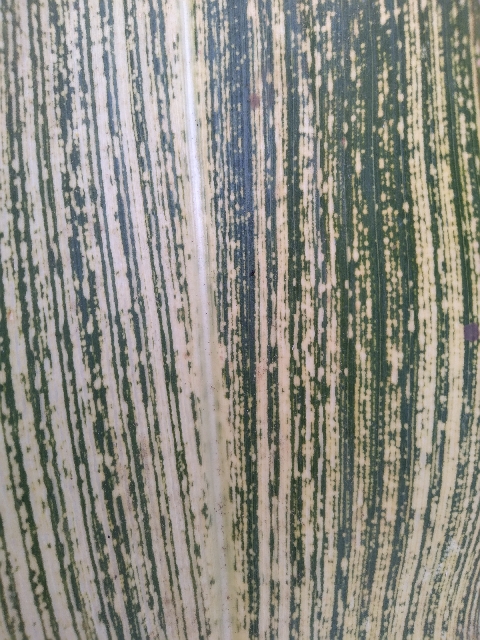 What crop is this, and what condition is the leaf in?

maize, maize streak virus
